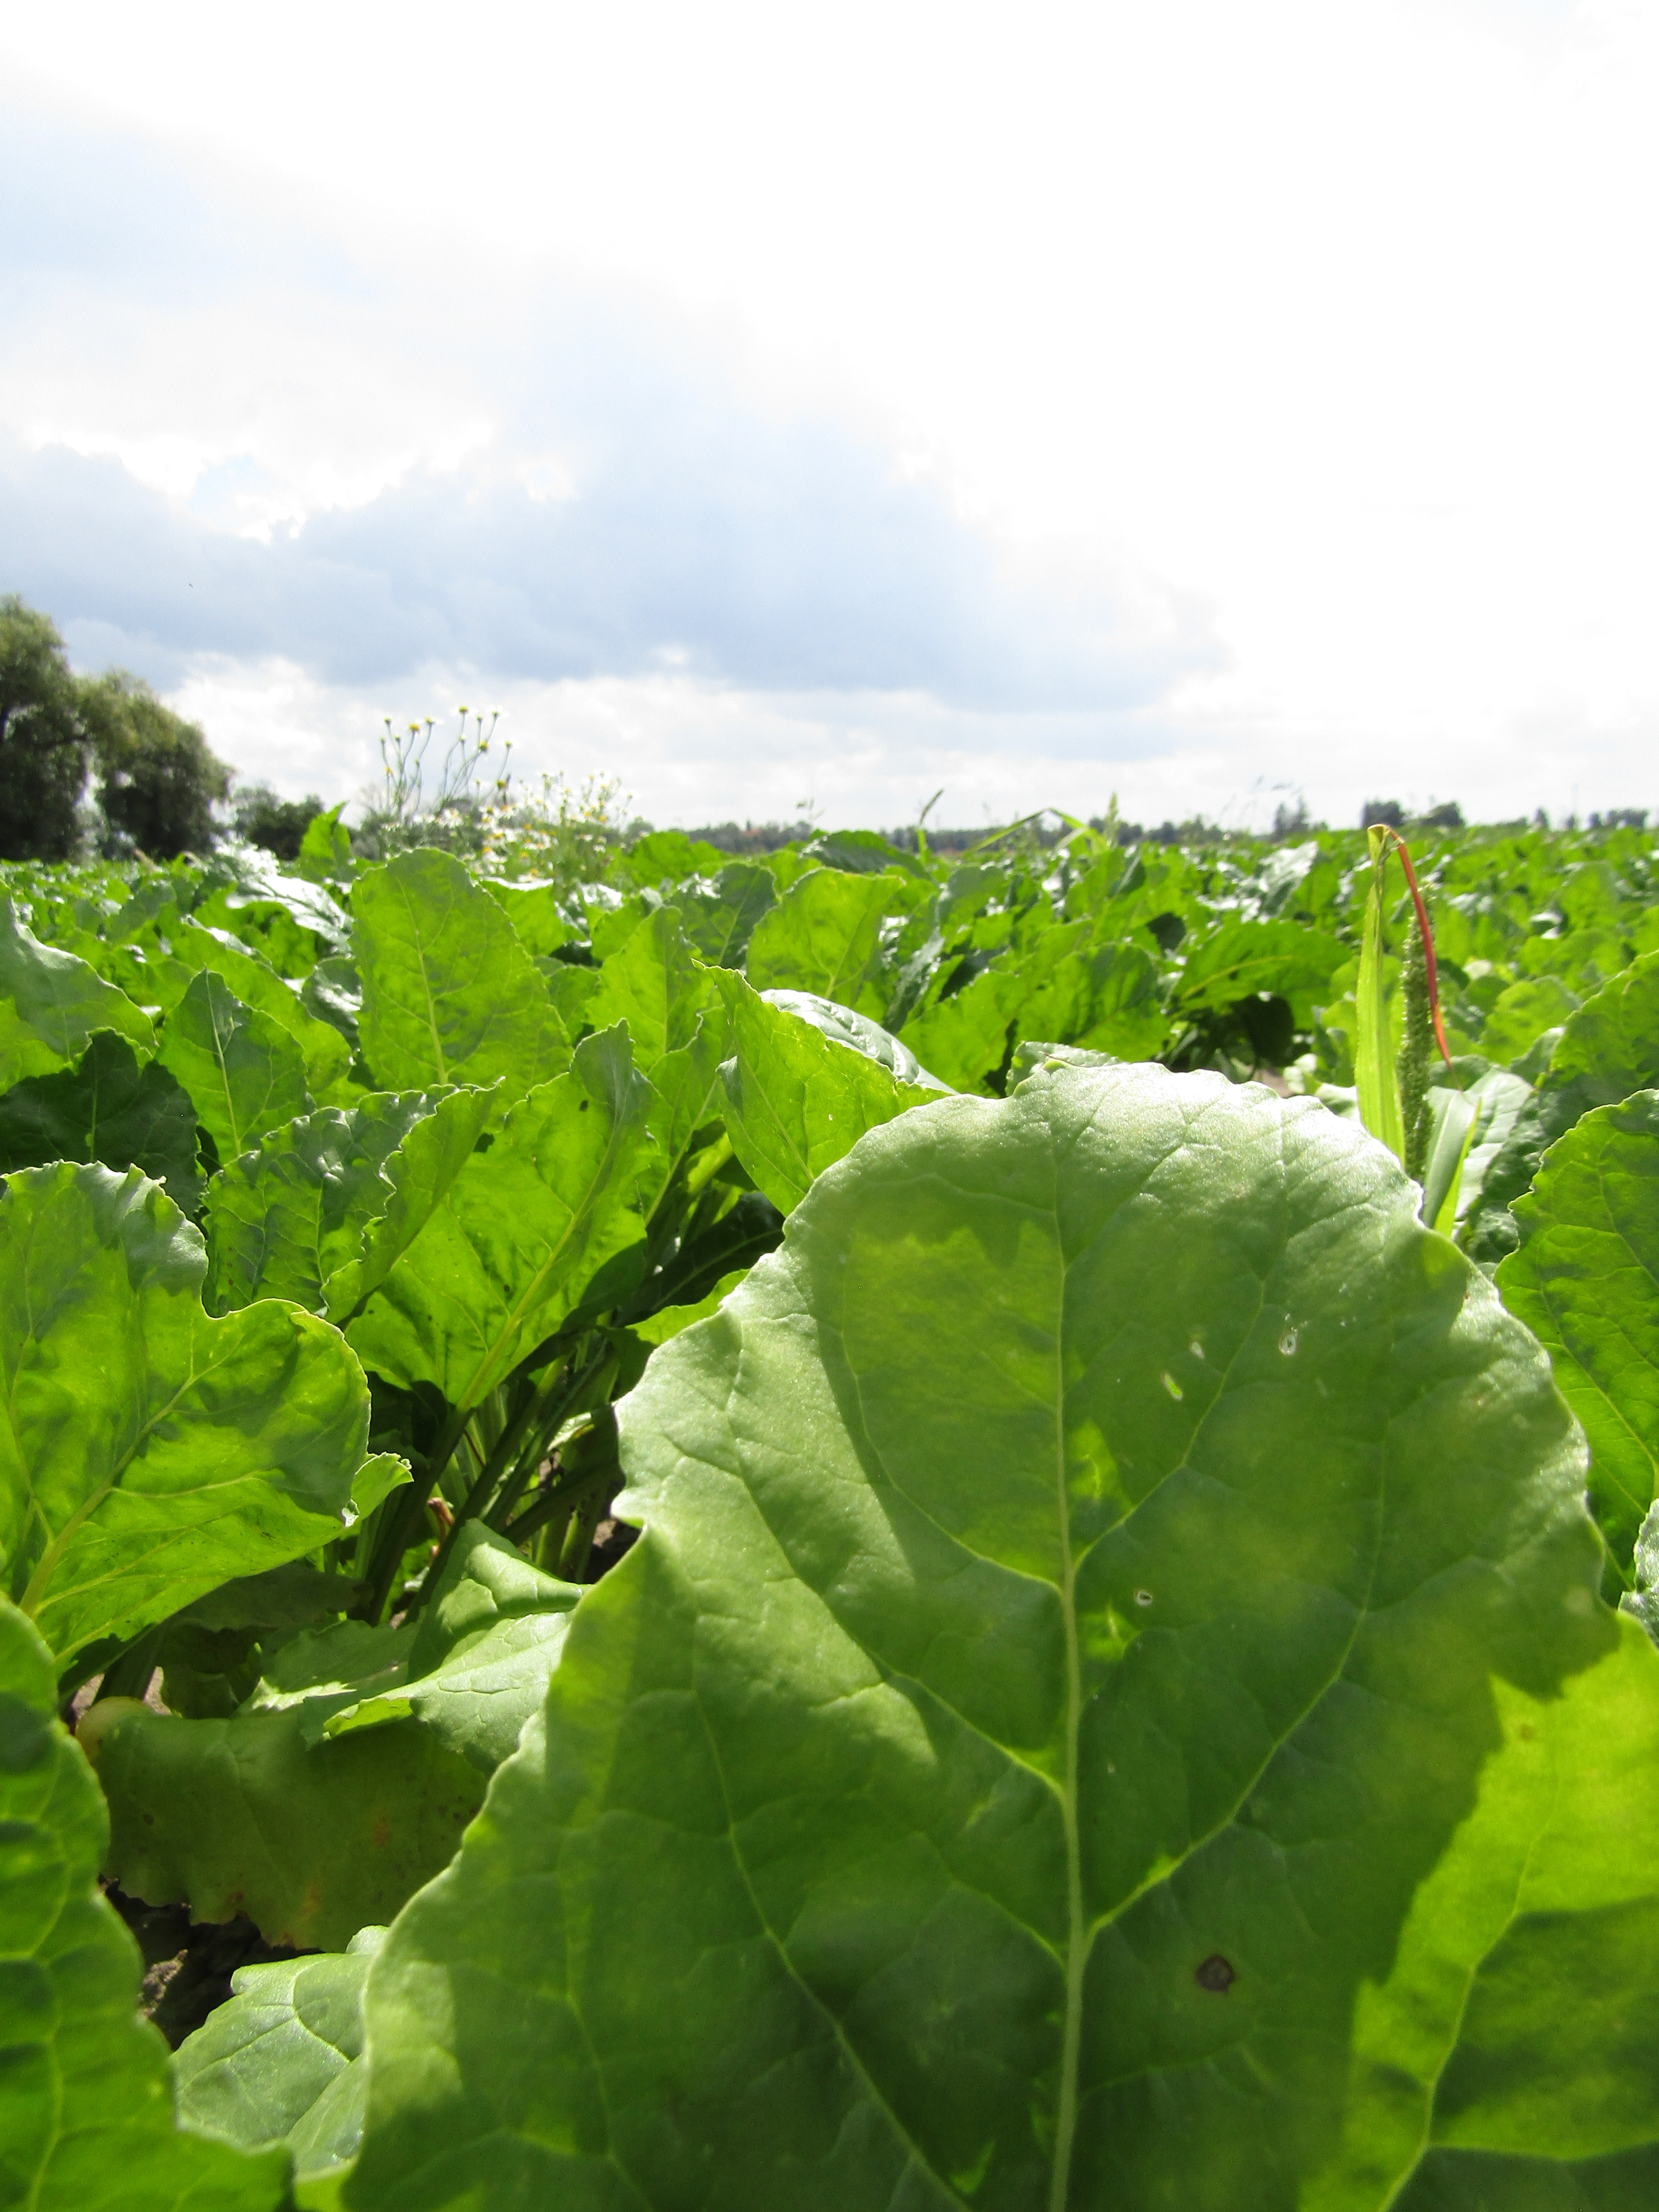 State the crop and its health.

beet, cercospora
